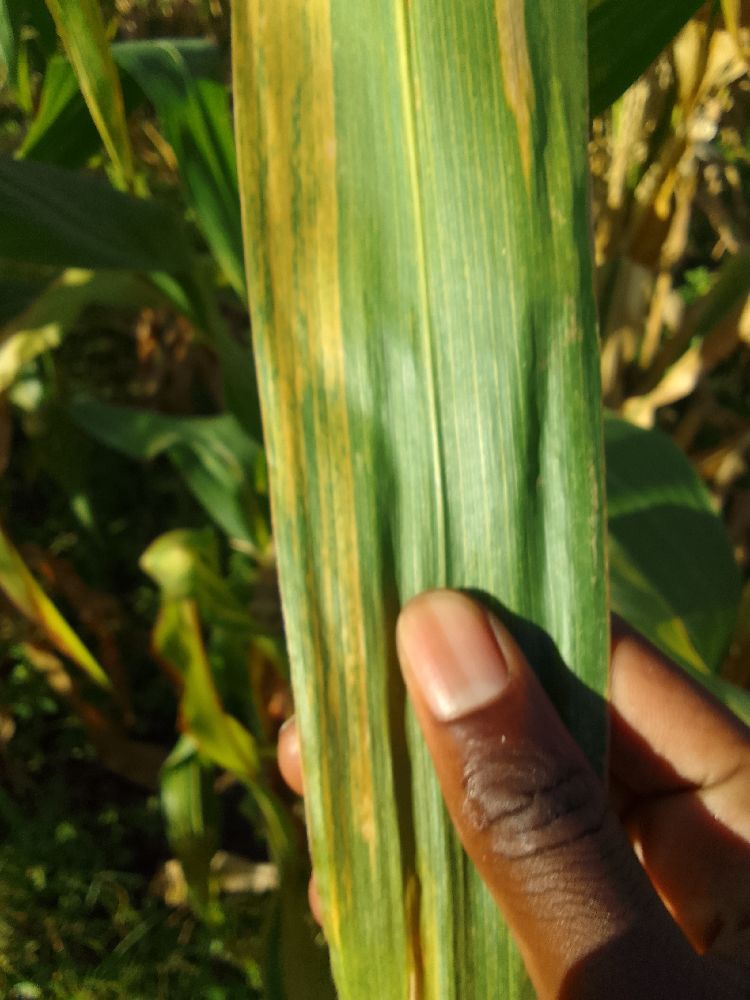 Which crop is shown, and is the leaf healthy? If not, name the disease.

maize, maize lethal necrosis
